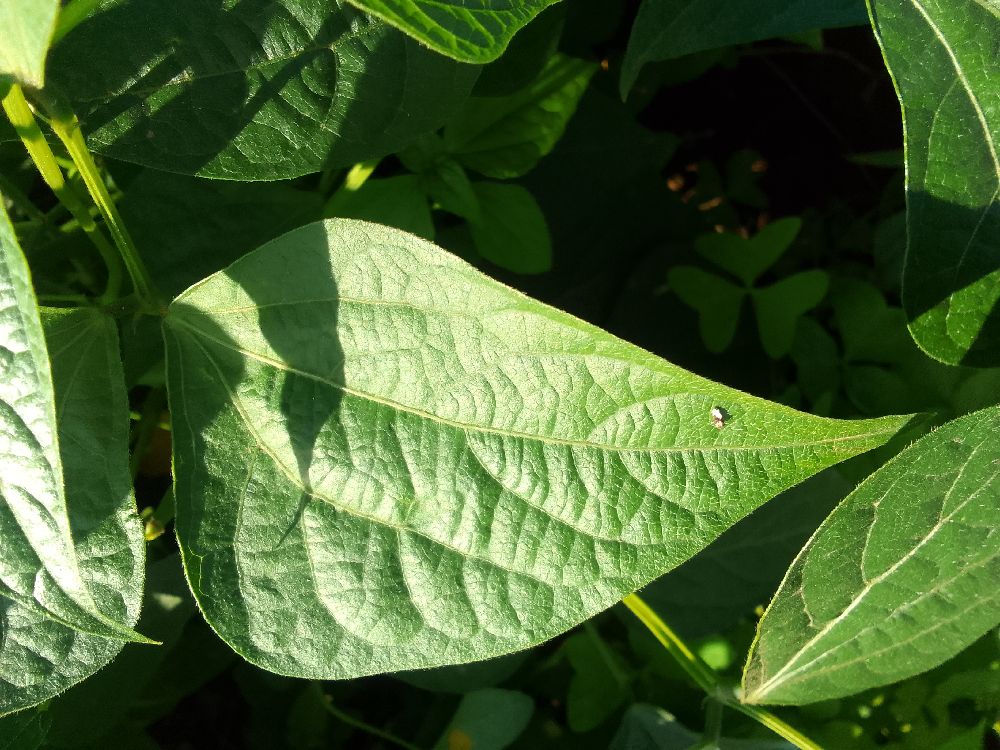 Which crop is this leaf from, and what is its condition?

common bean, healthy
